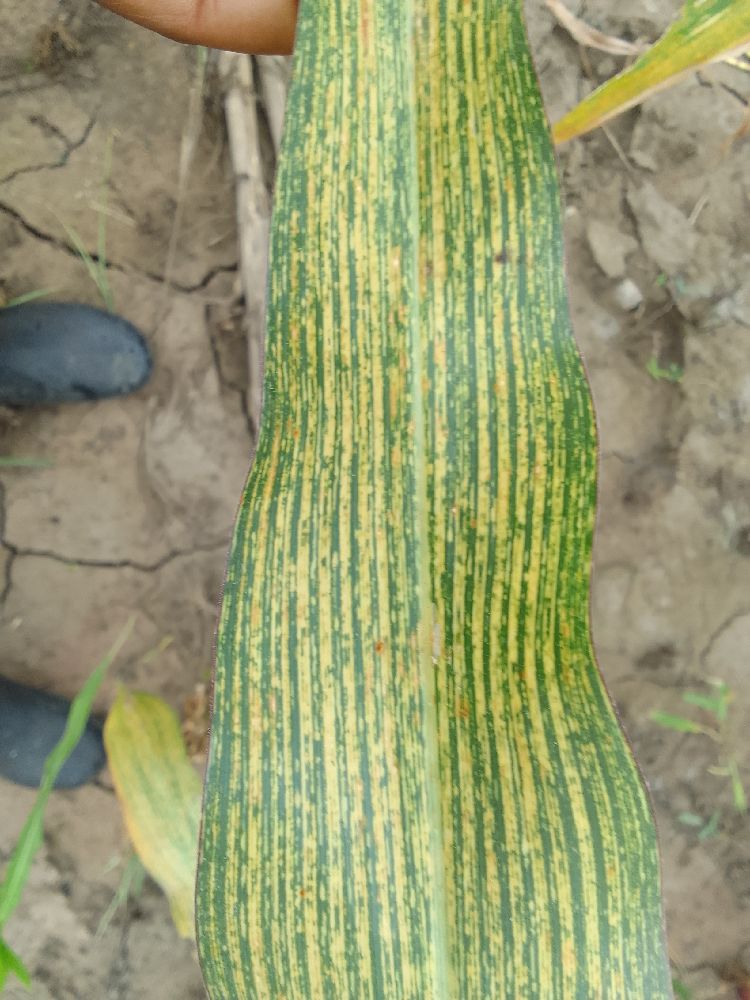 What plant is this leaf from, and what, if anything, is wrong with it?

maize, maize streak virus
